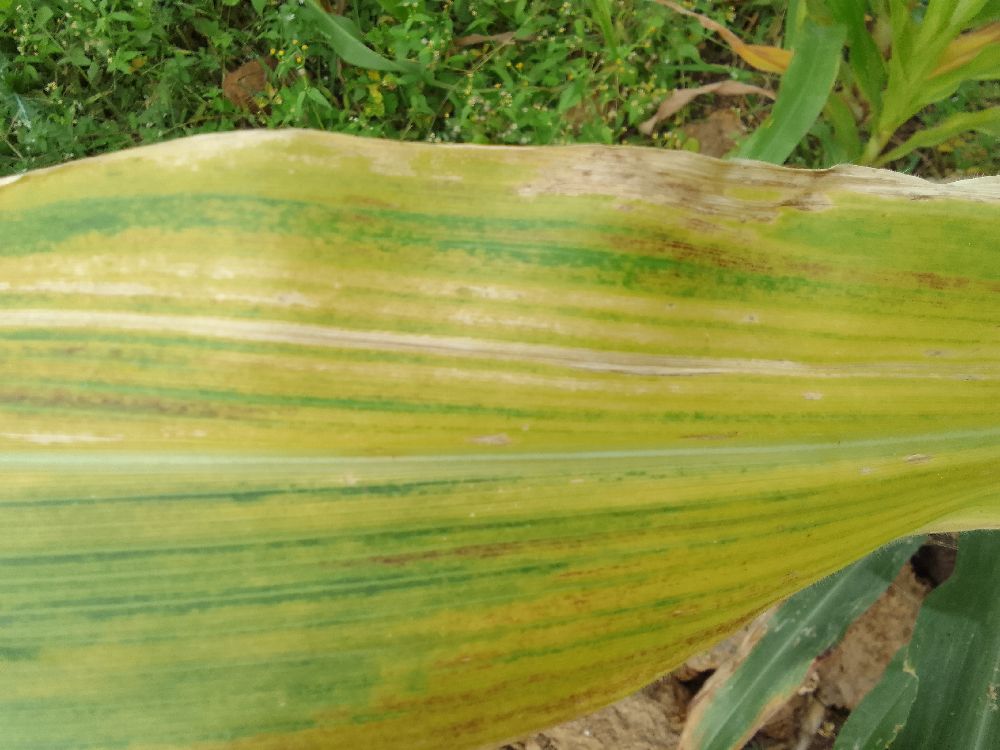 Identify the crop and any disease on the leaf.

maize, maize lethal necrosis
